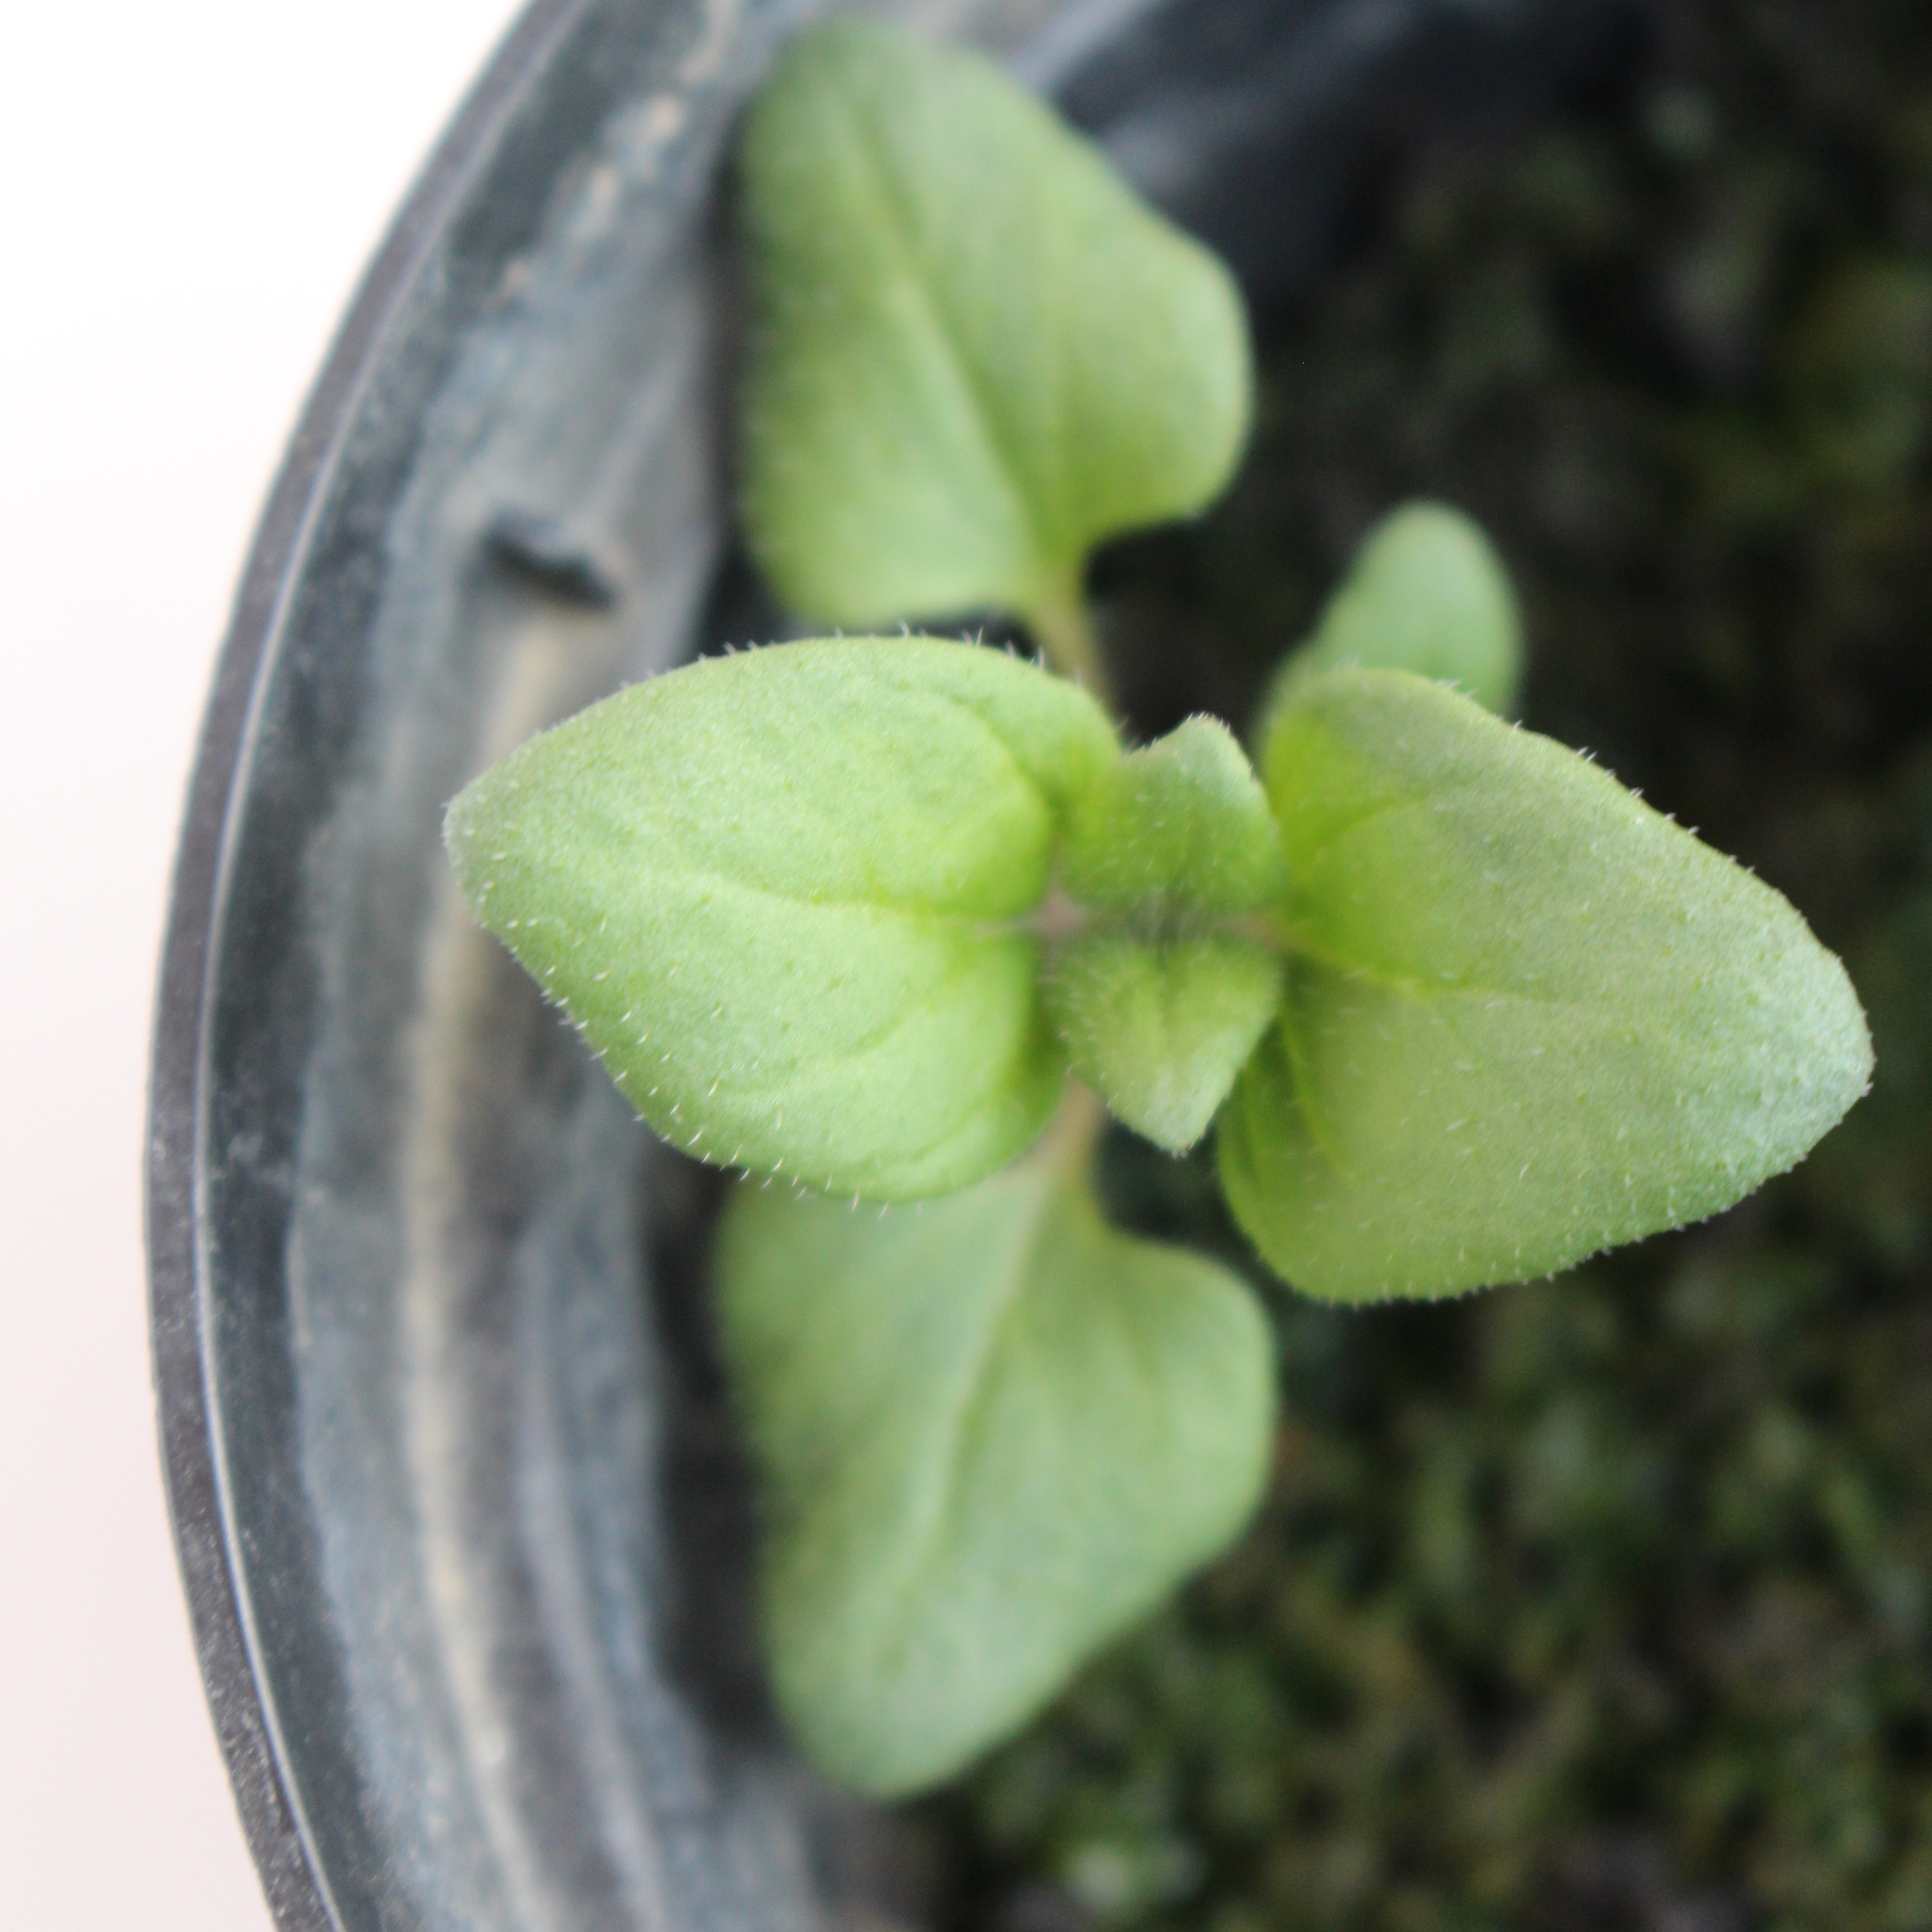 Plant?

Veronica persica
